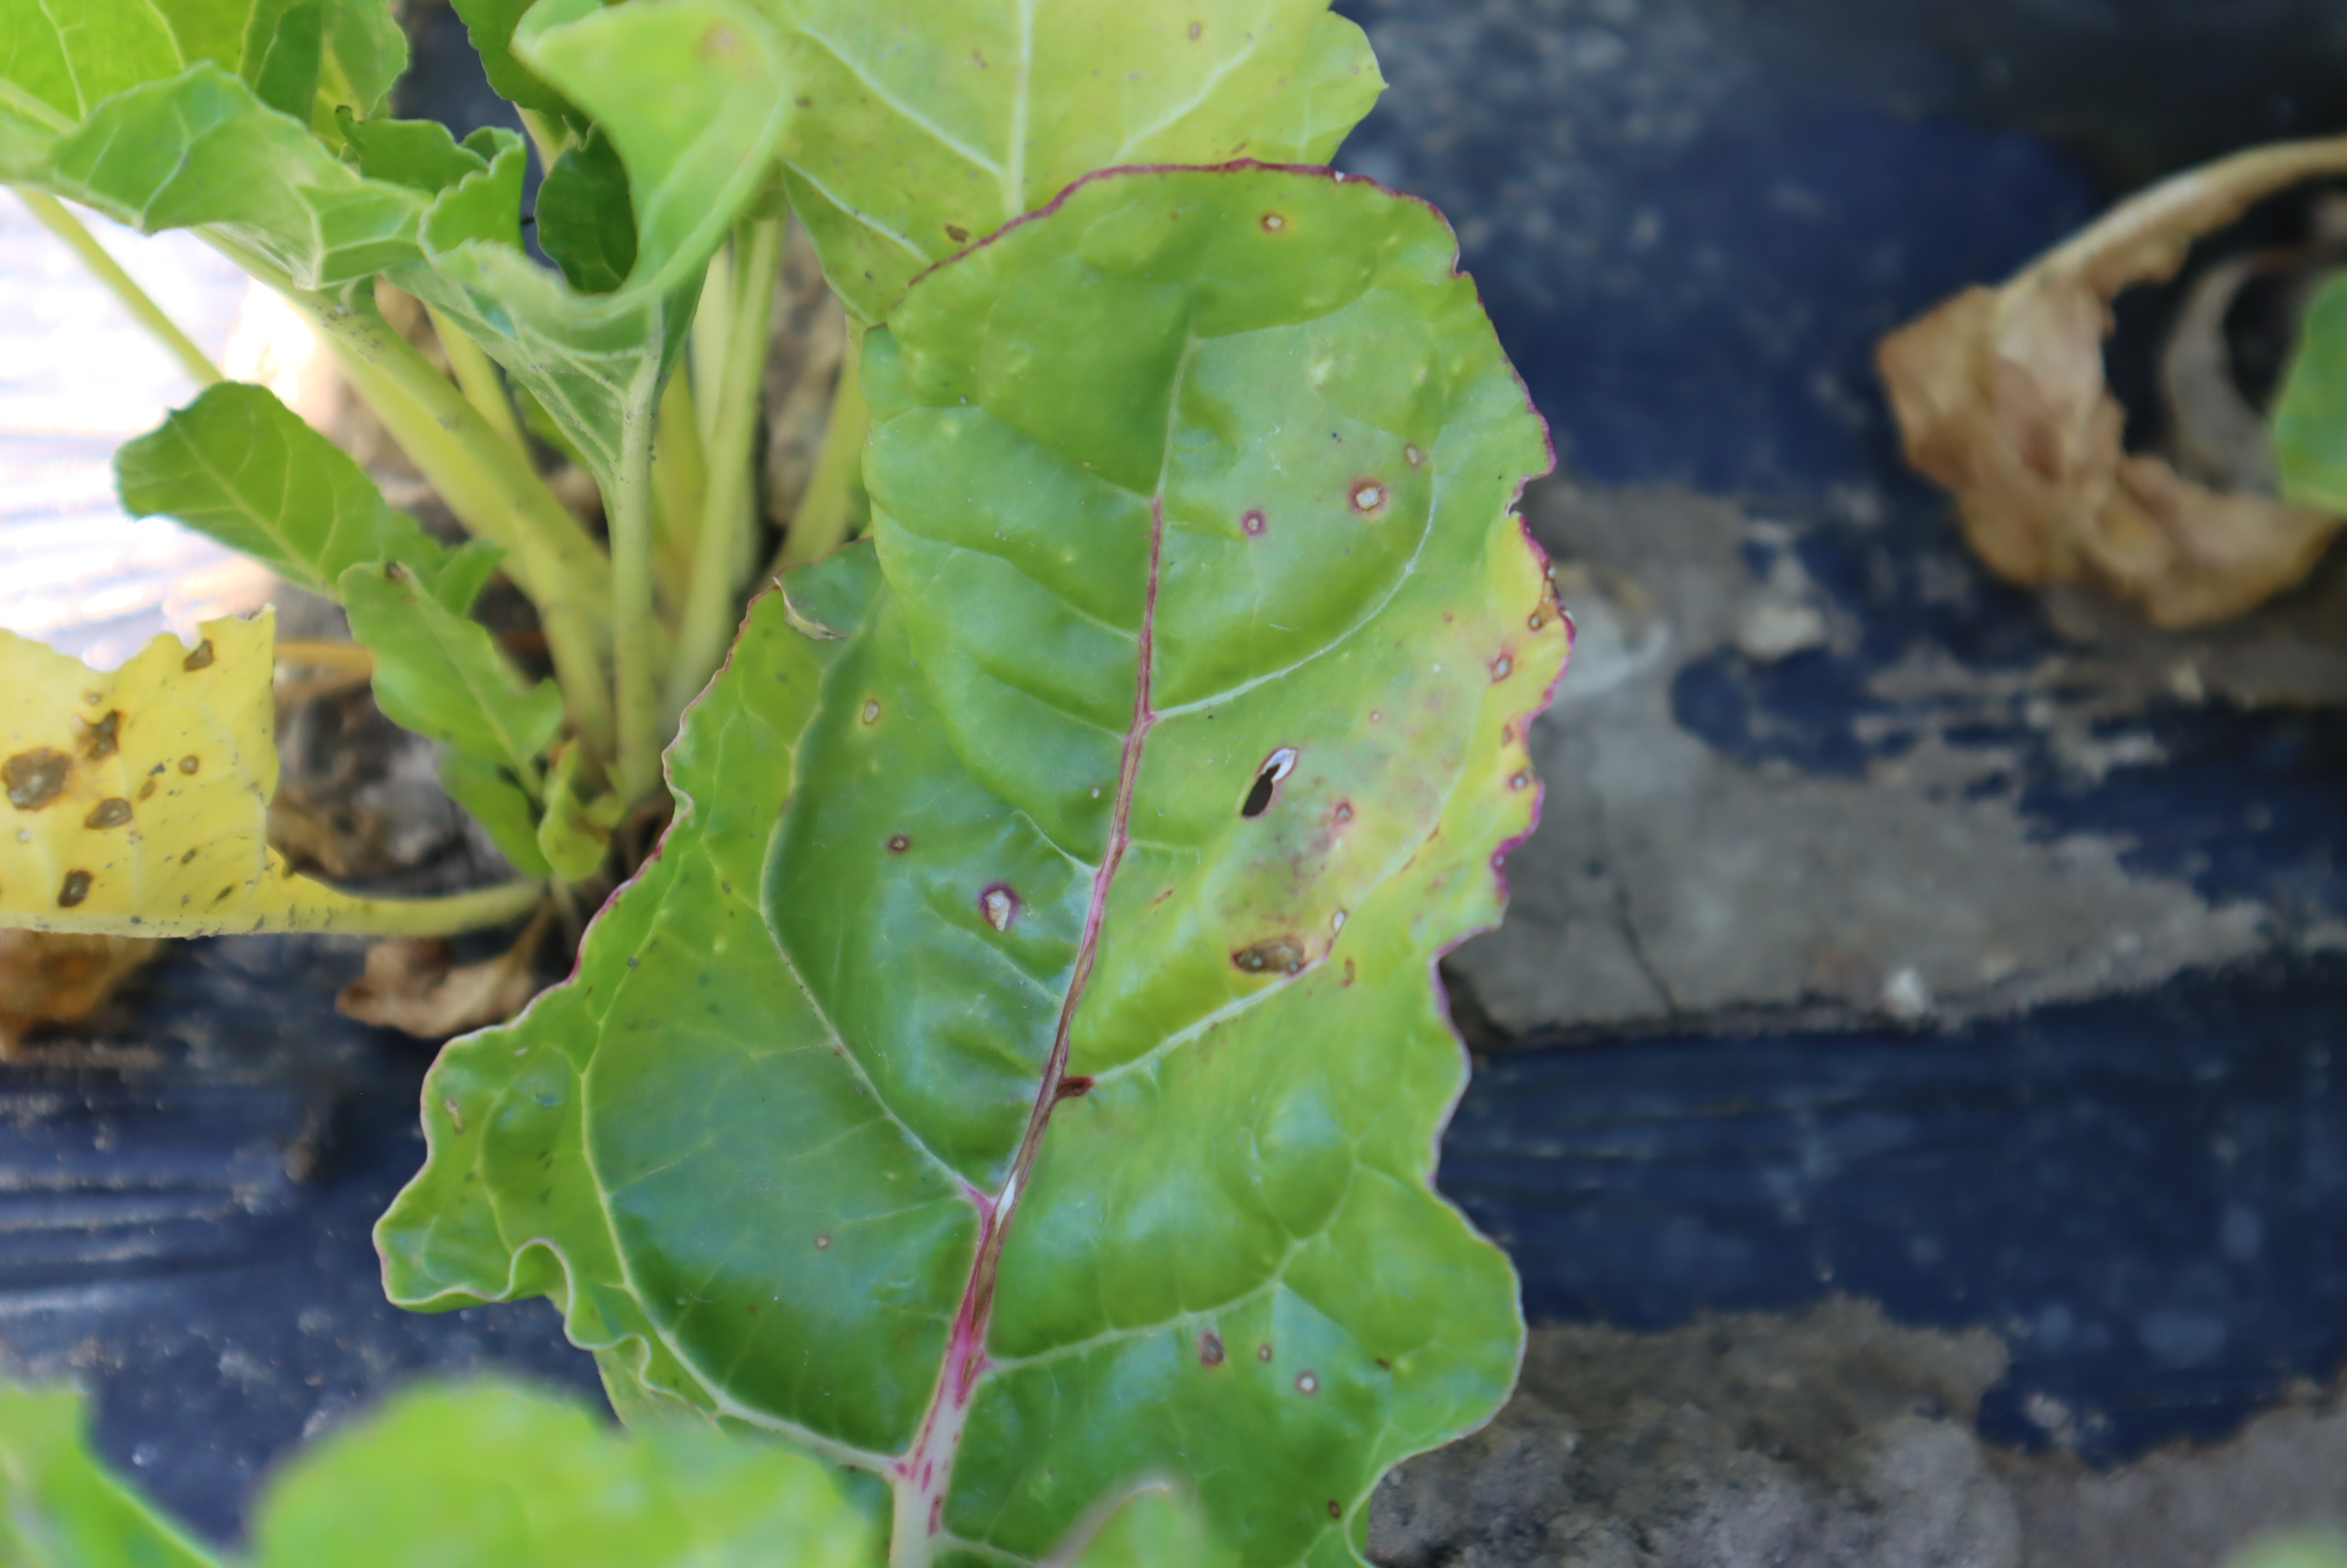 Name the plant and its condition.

chard, cercospora, phoma leaf spot
